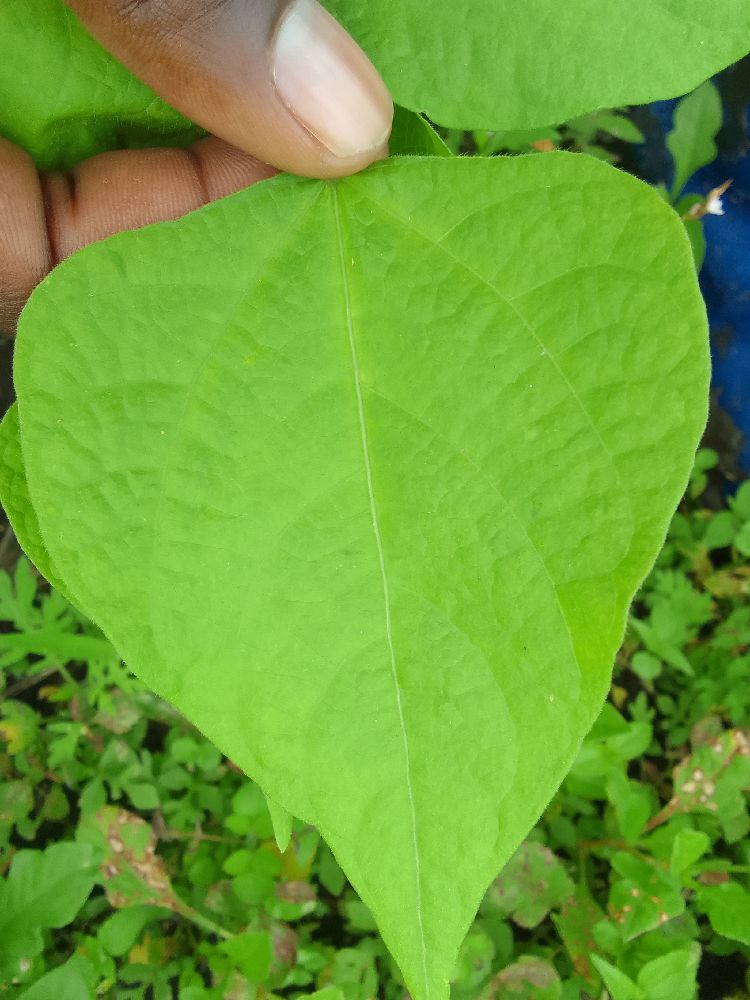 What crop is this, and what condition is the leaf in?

common bean, healthy
